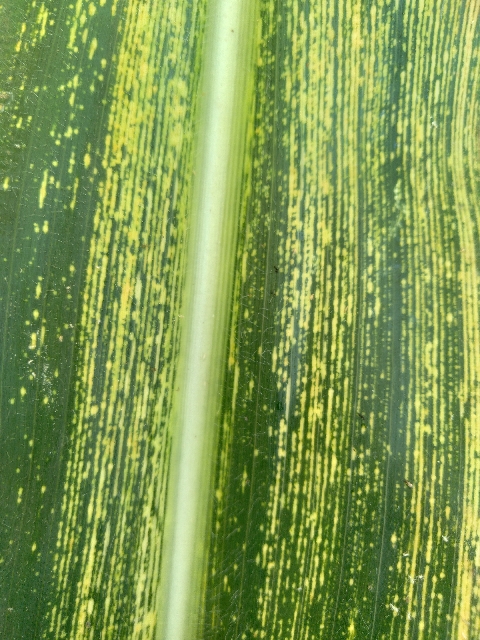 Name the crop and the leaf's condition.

maize, maize streak virus
